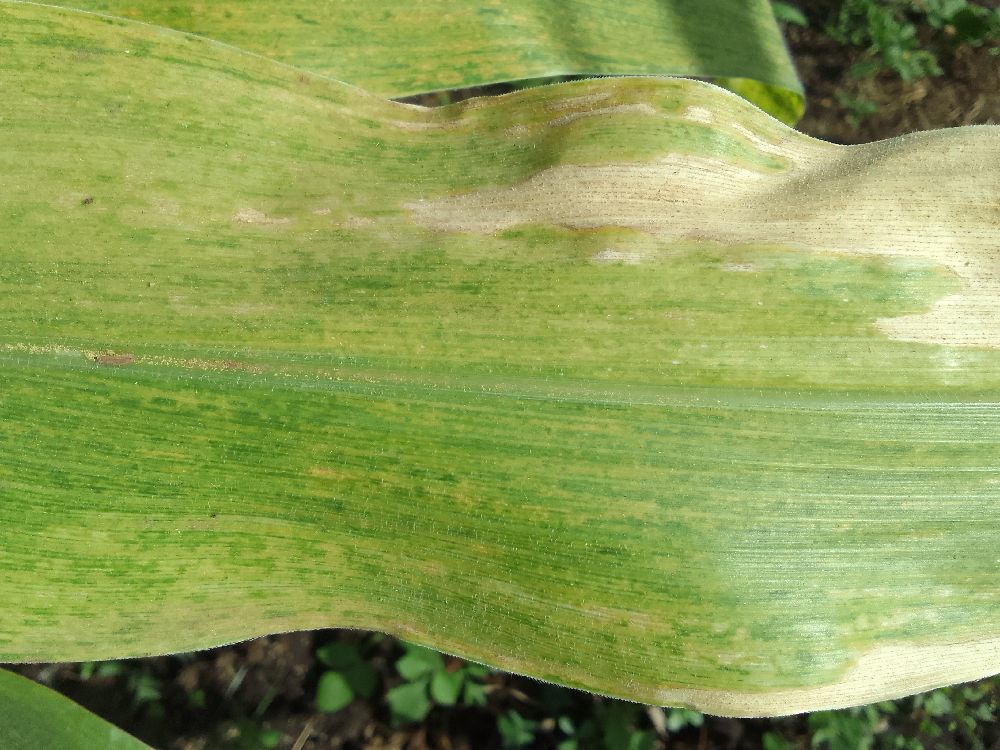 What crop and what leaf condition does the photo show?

maize, maize lethal necrosis
